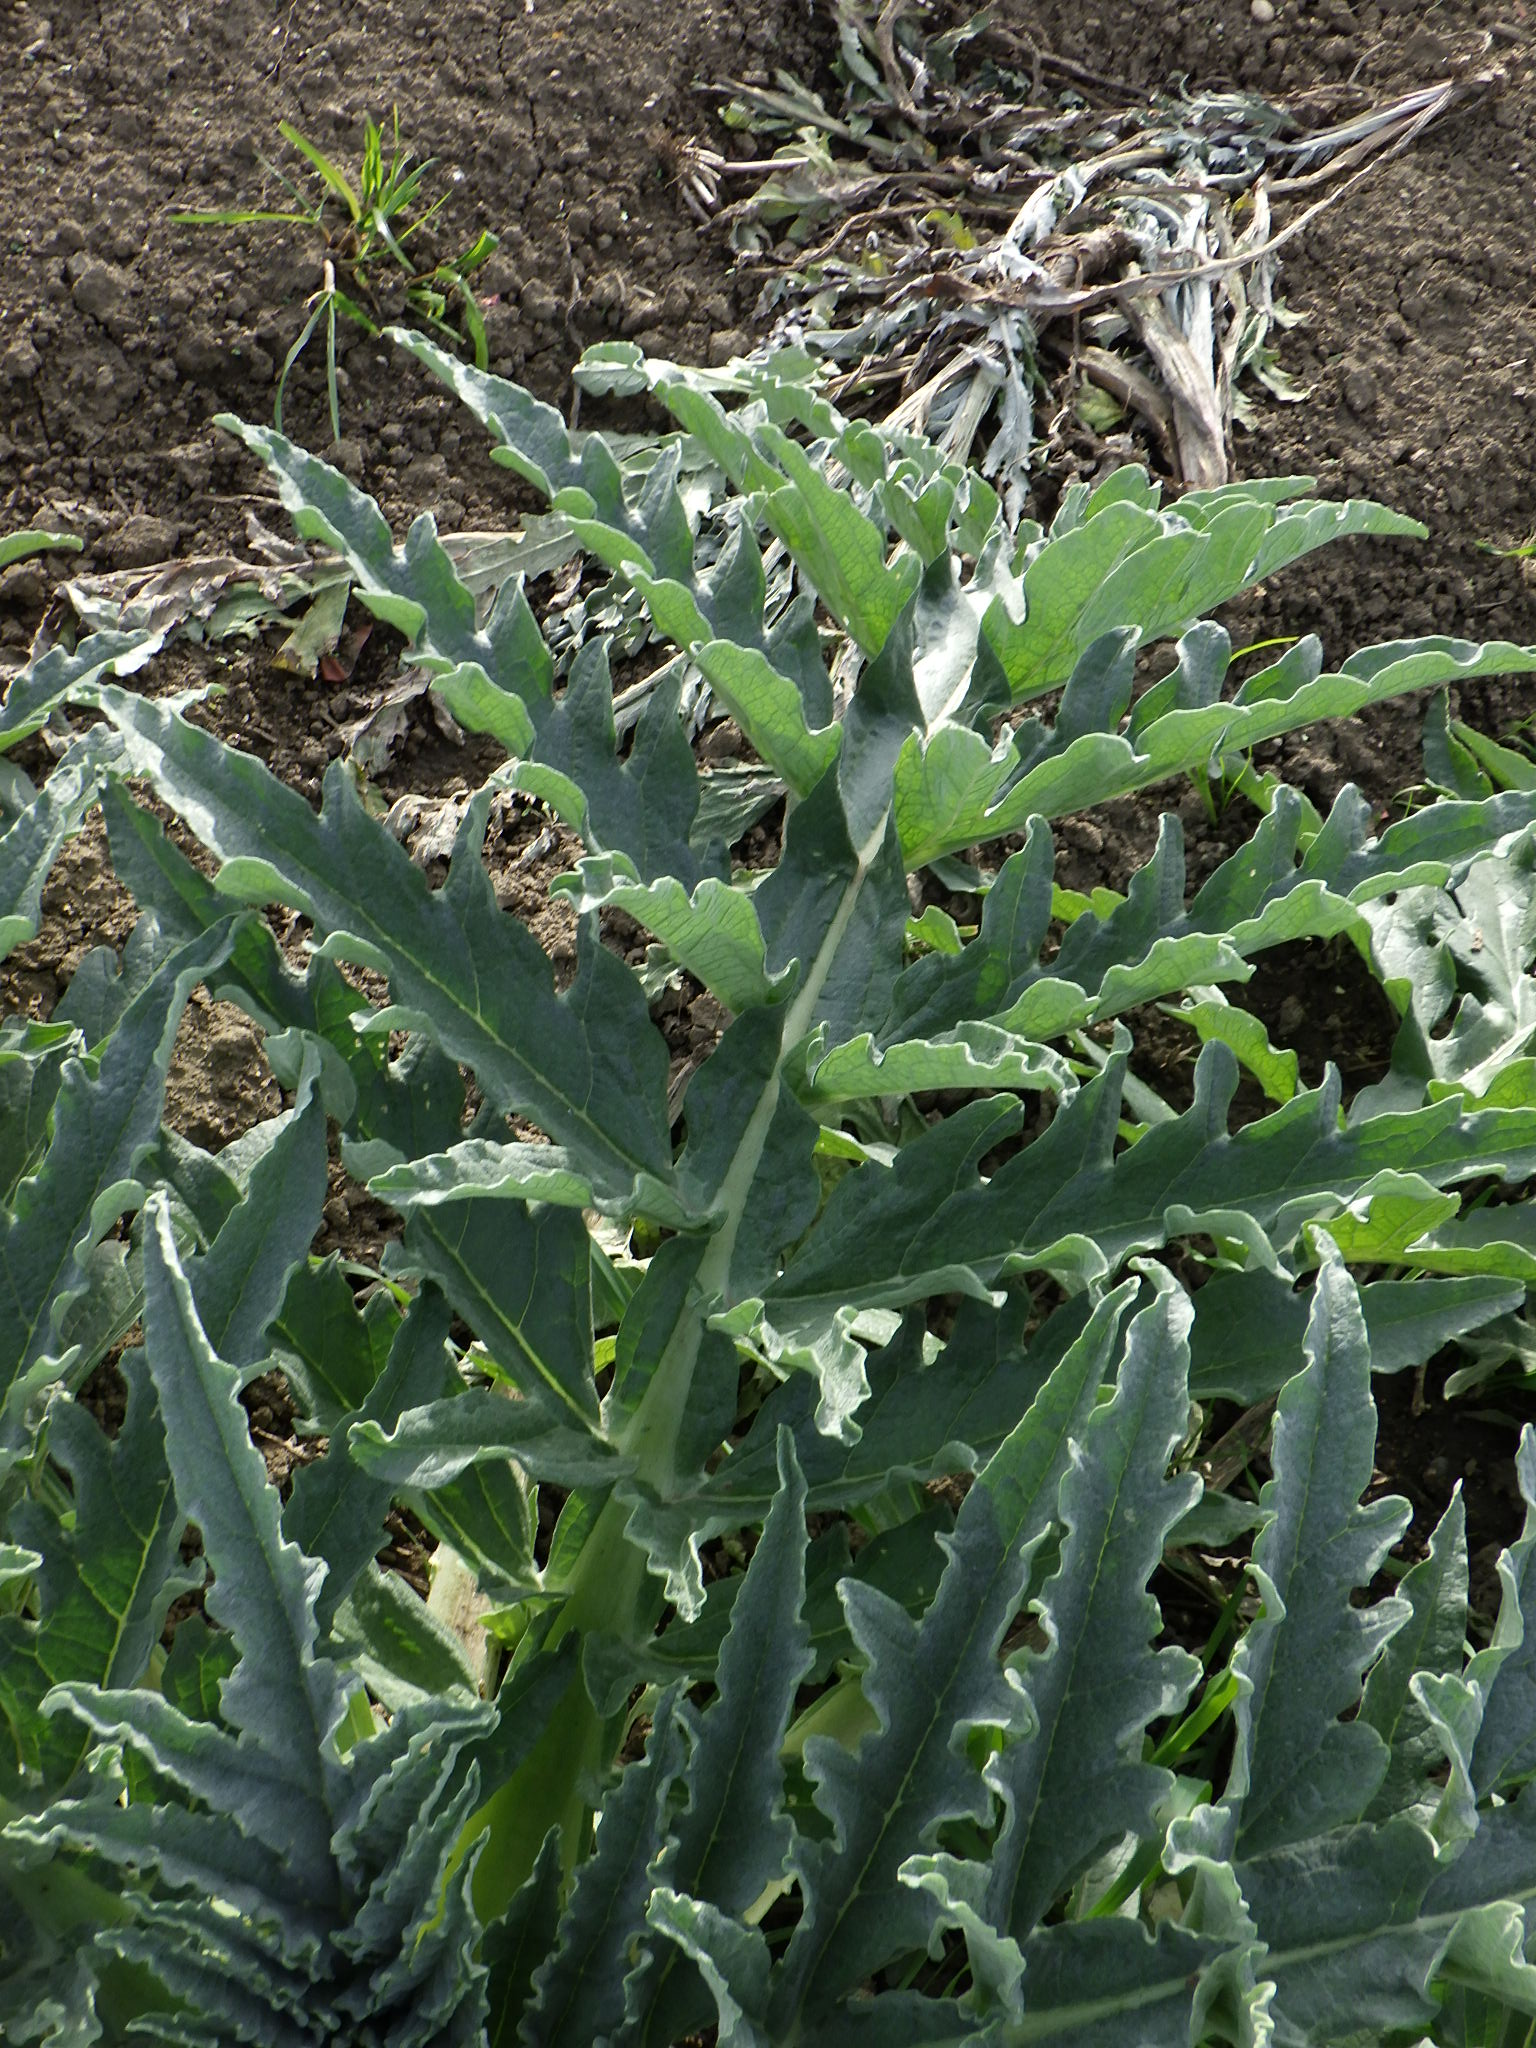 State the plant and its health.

artichoke, healthy
